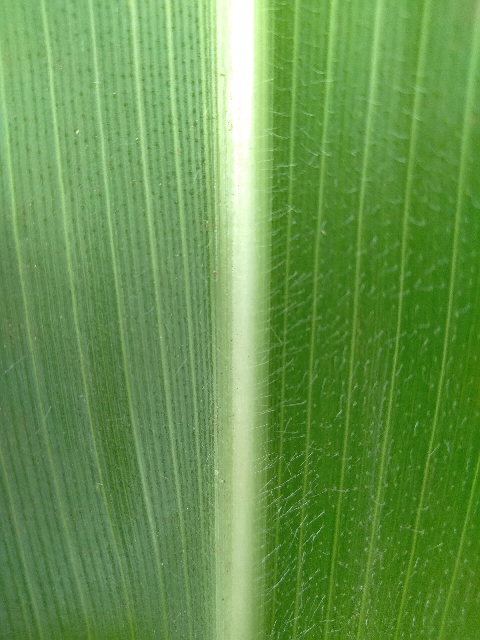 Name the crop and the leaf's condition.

maize, healthy
